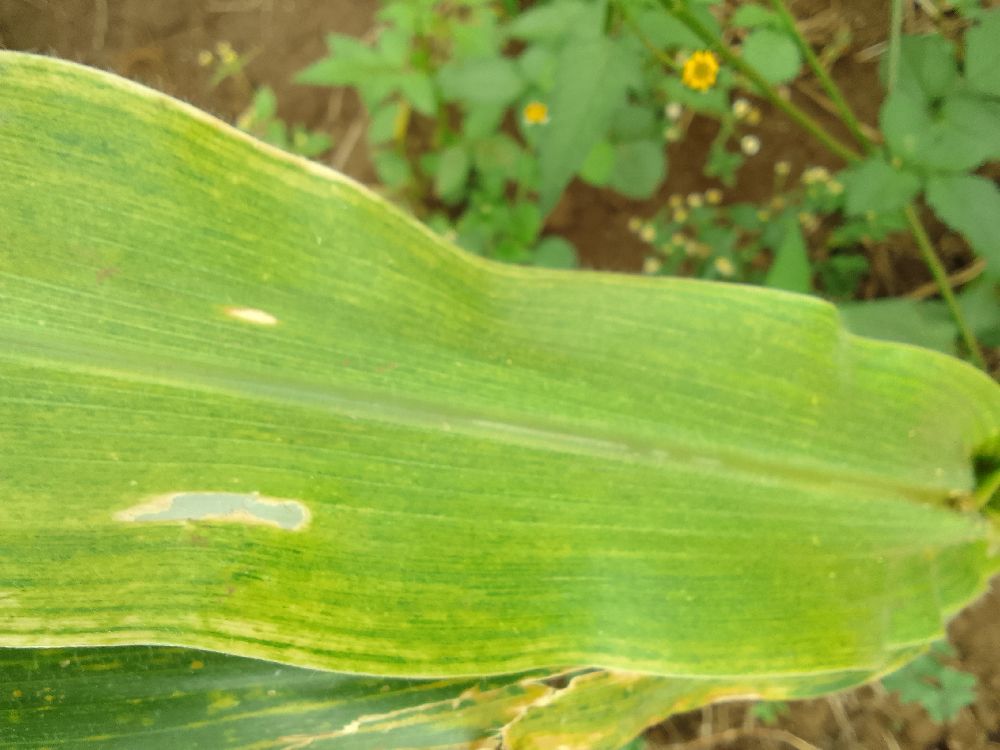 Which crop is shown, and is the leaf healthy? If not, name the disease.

maize, maize lethal necrosis
